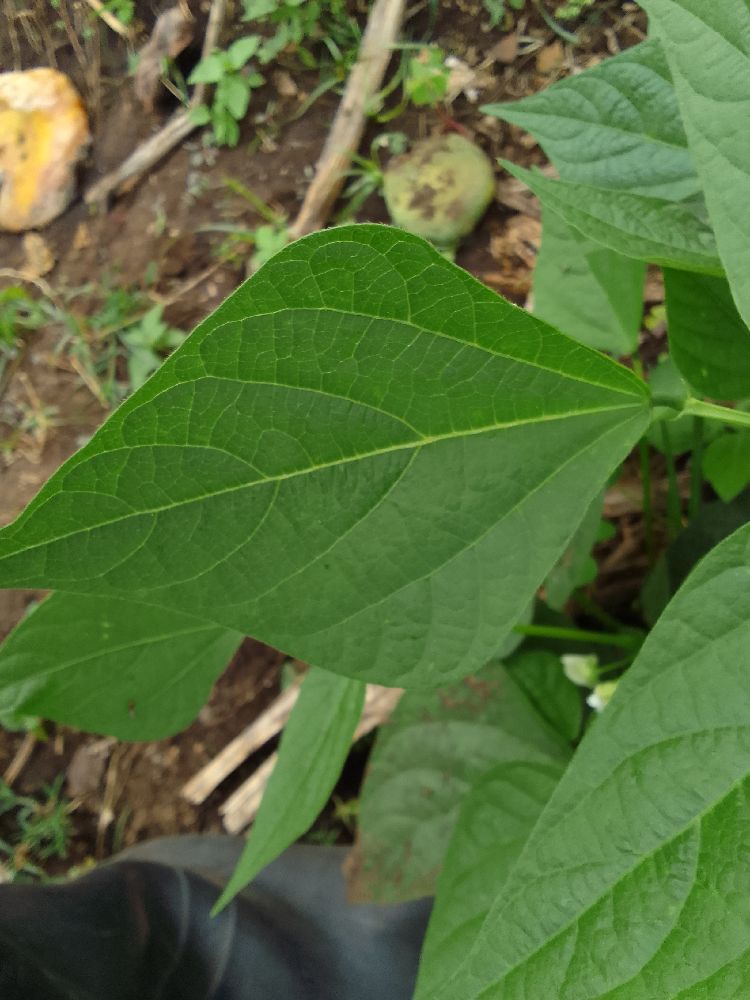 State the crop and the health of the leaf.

common bean, healthy
